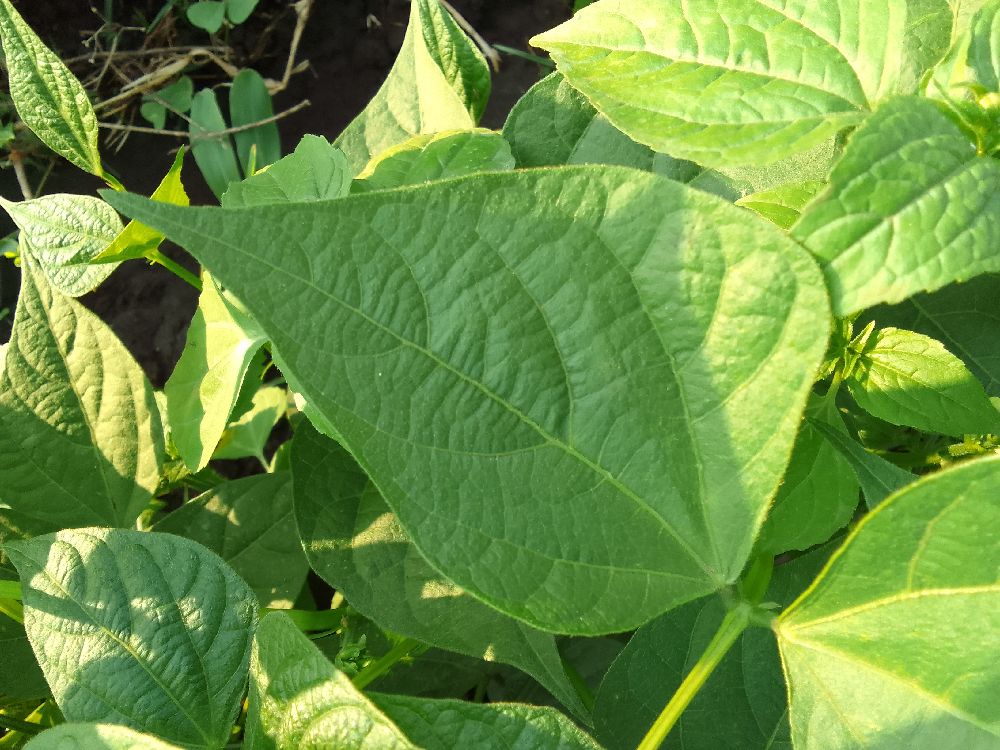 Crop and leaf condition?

common bean, healthy
